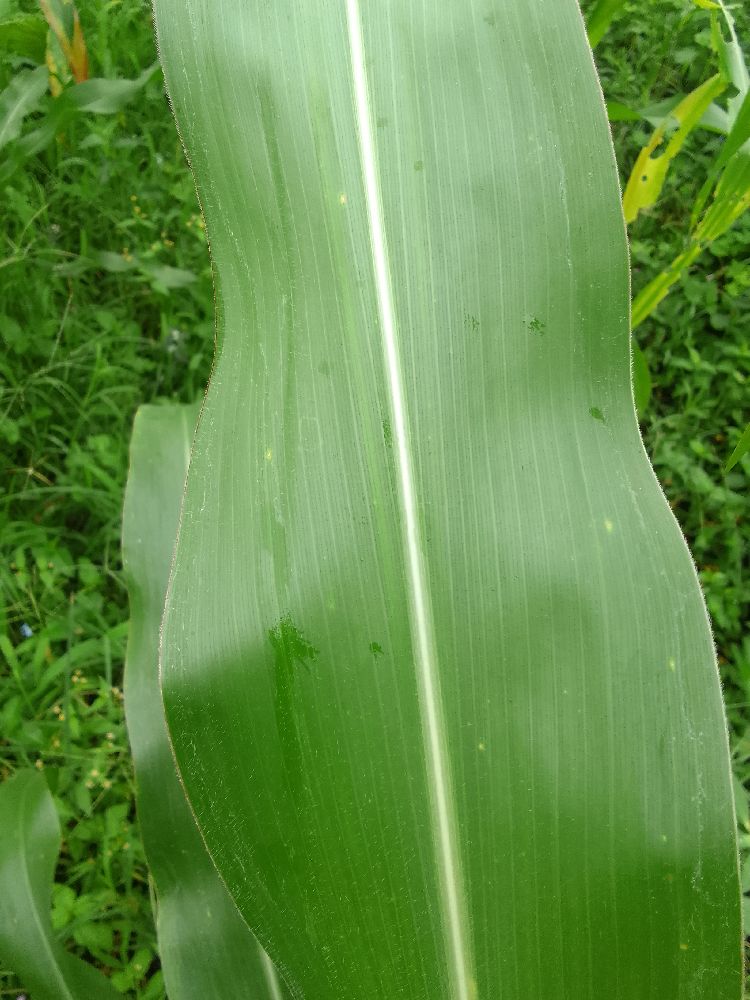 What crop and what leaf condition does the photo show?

maize, healthy
